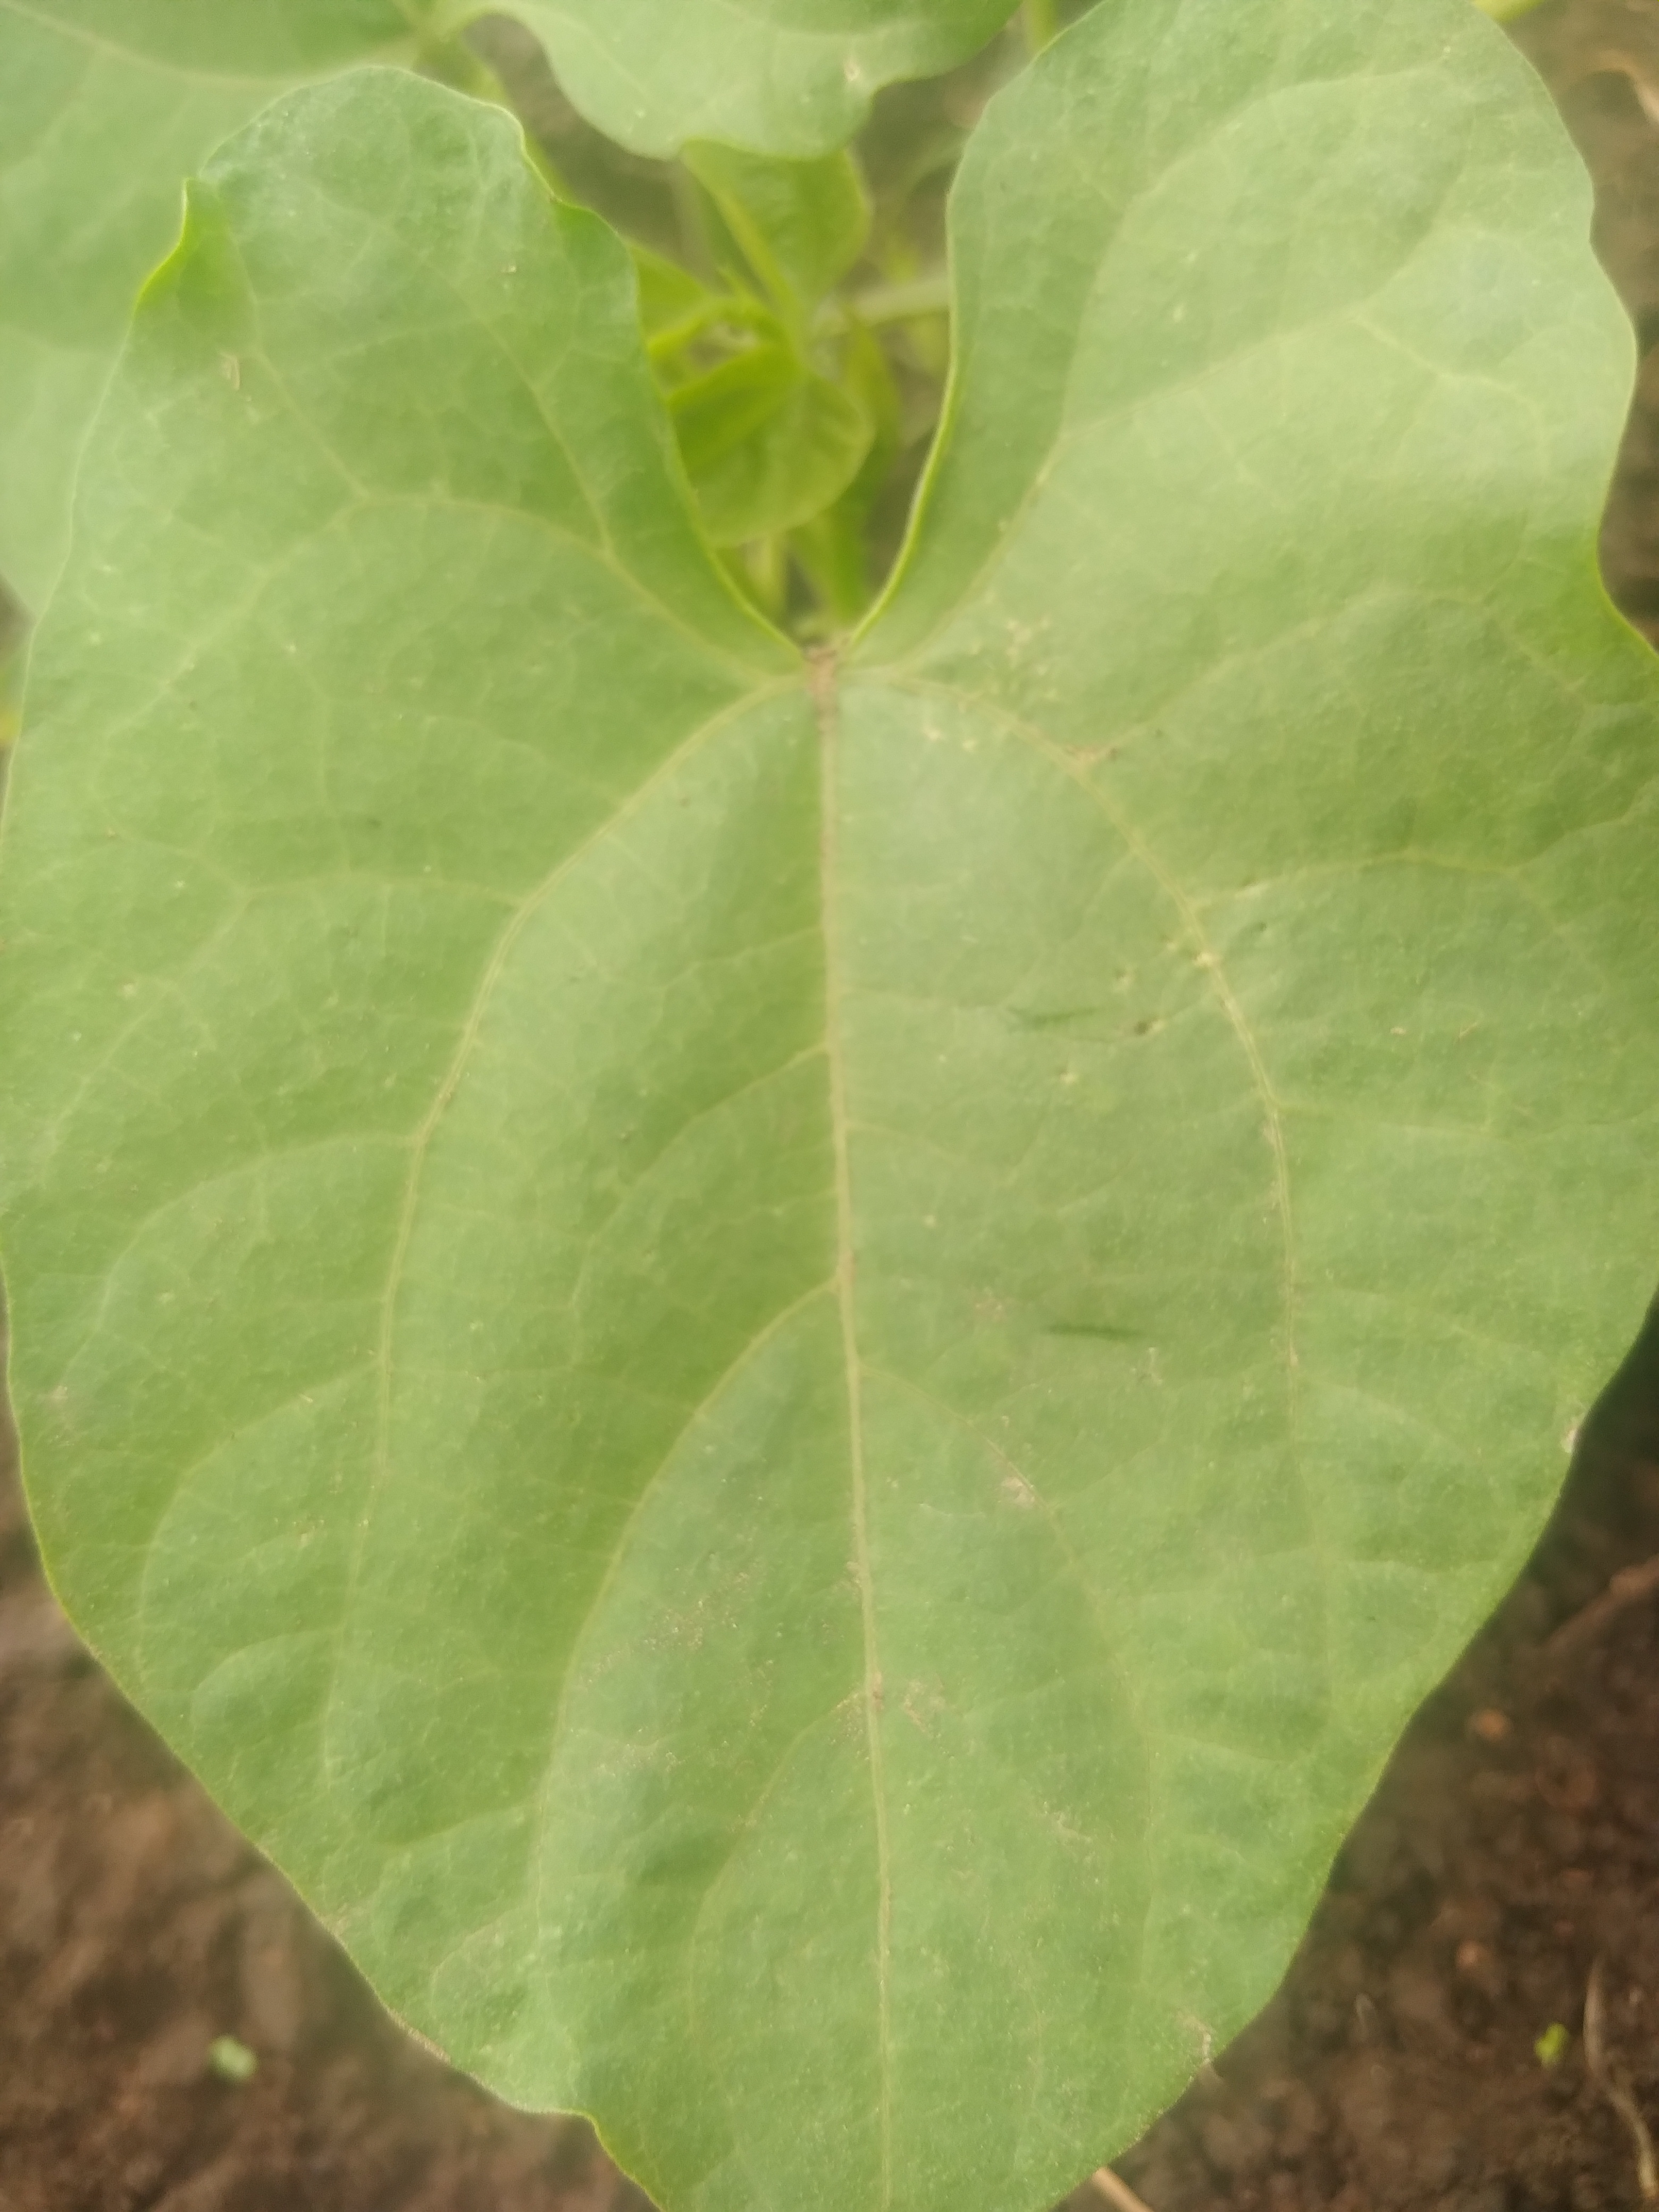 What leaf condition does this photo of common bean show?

healthy
